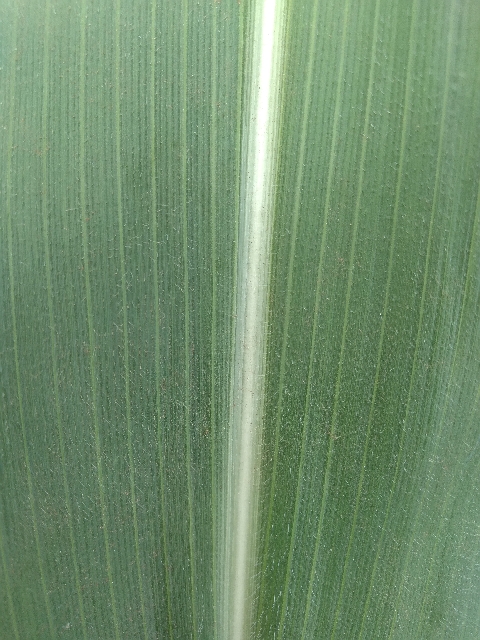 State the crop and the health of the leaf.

maize, healthy
